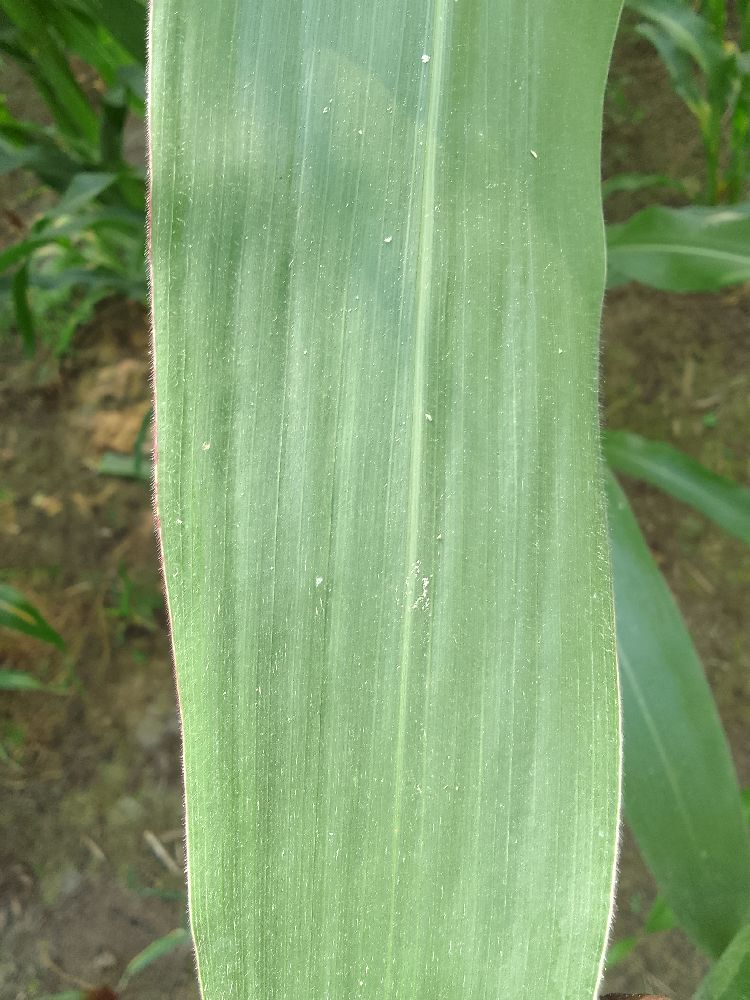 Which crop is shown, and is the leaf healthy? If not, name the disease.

maize, healthy
